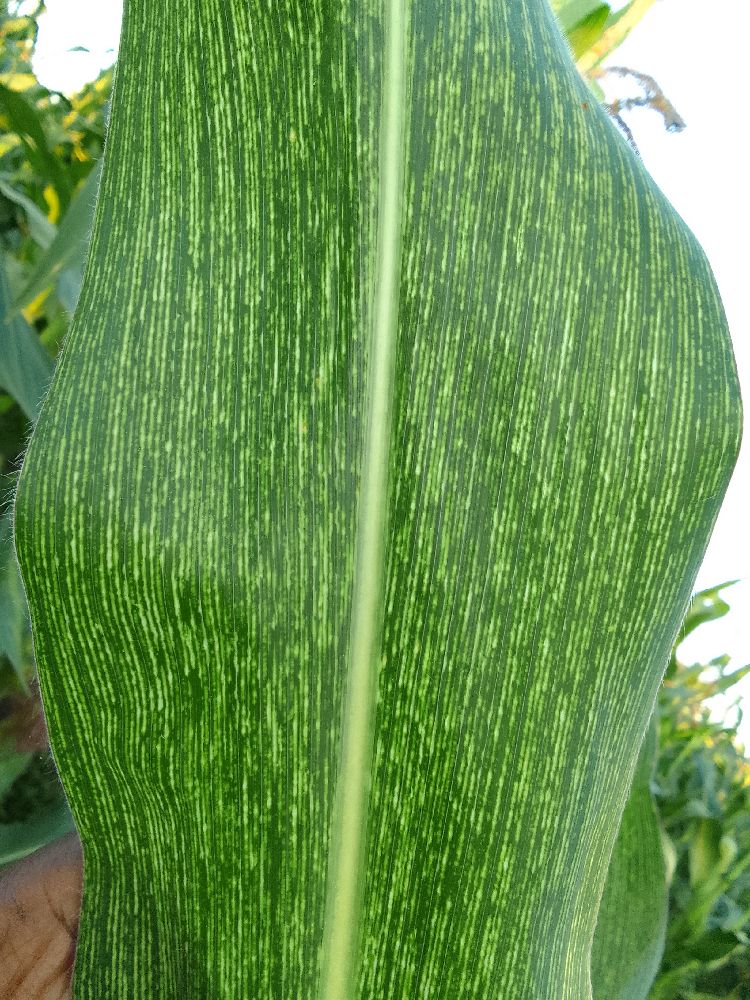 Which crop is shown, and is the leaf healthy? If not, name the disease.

maize, maize streak virus
